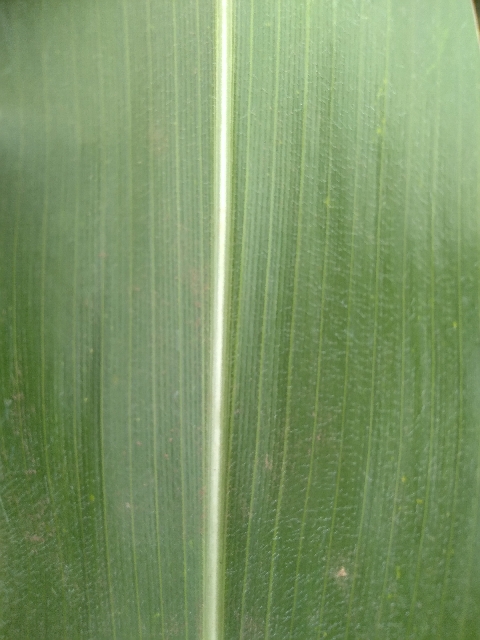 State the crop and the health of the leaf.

maize, healthy
